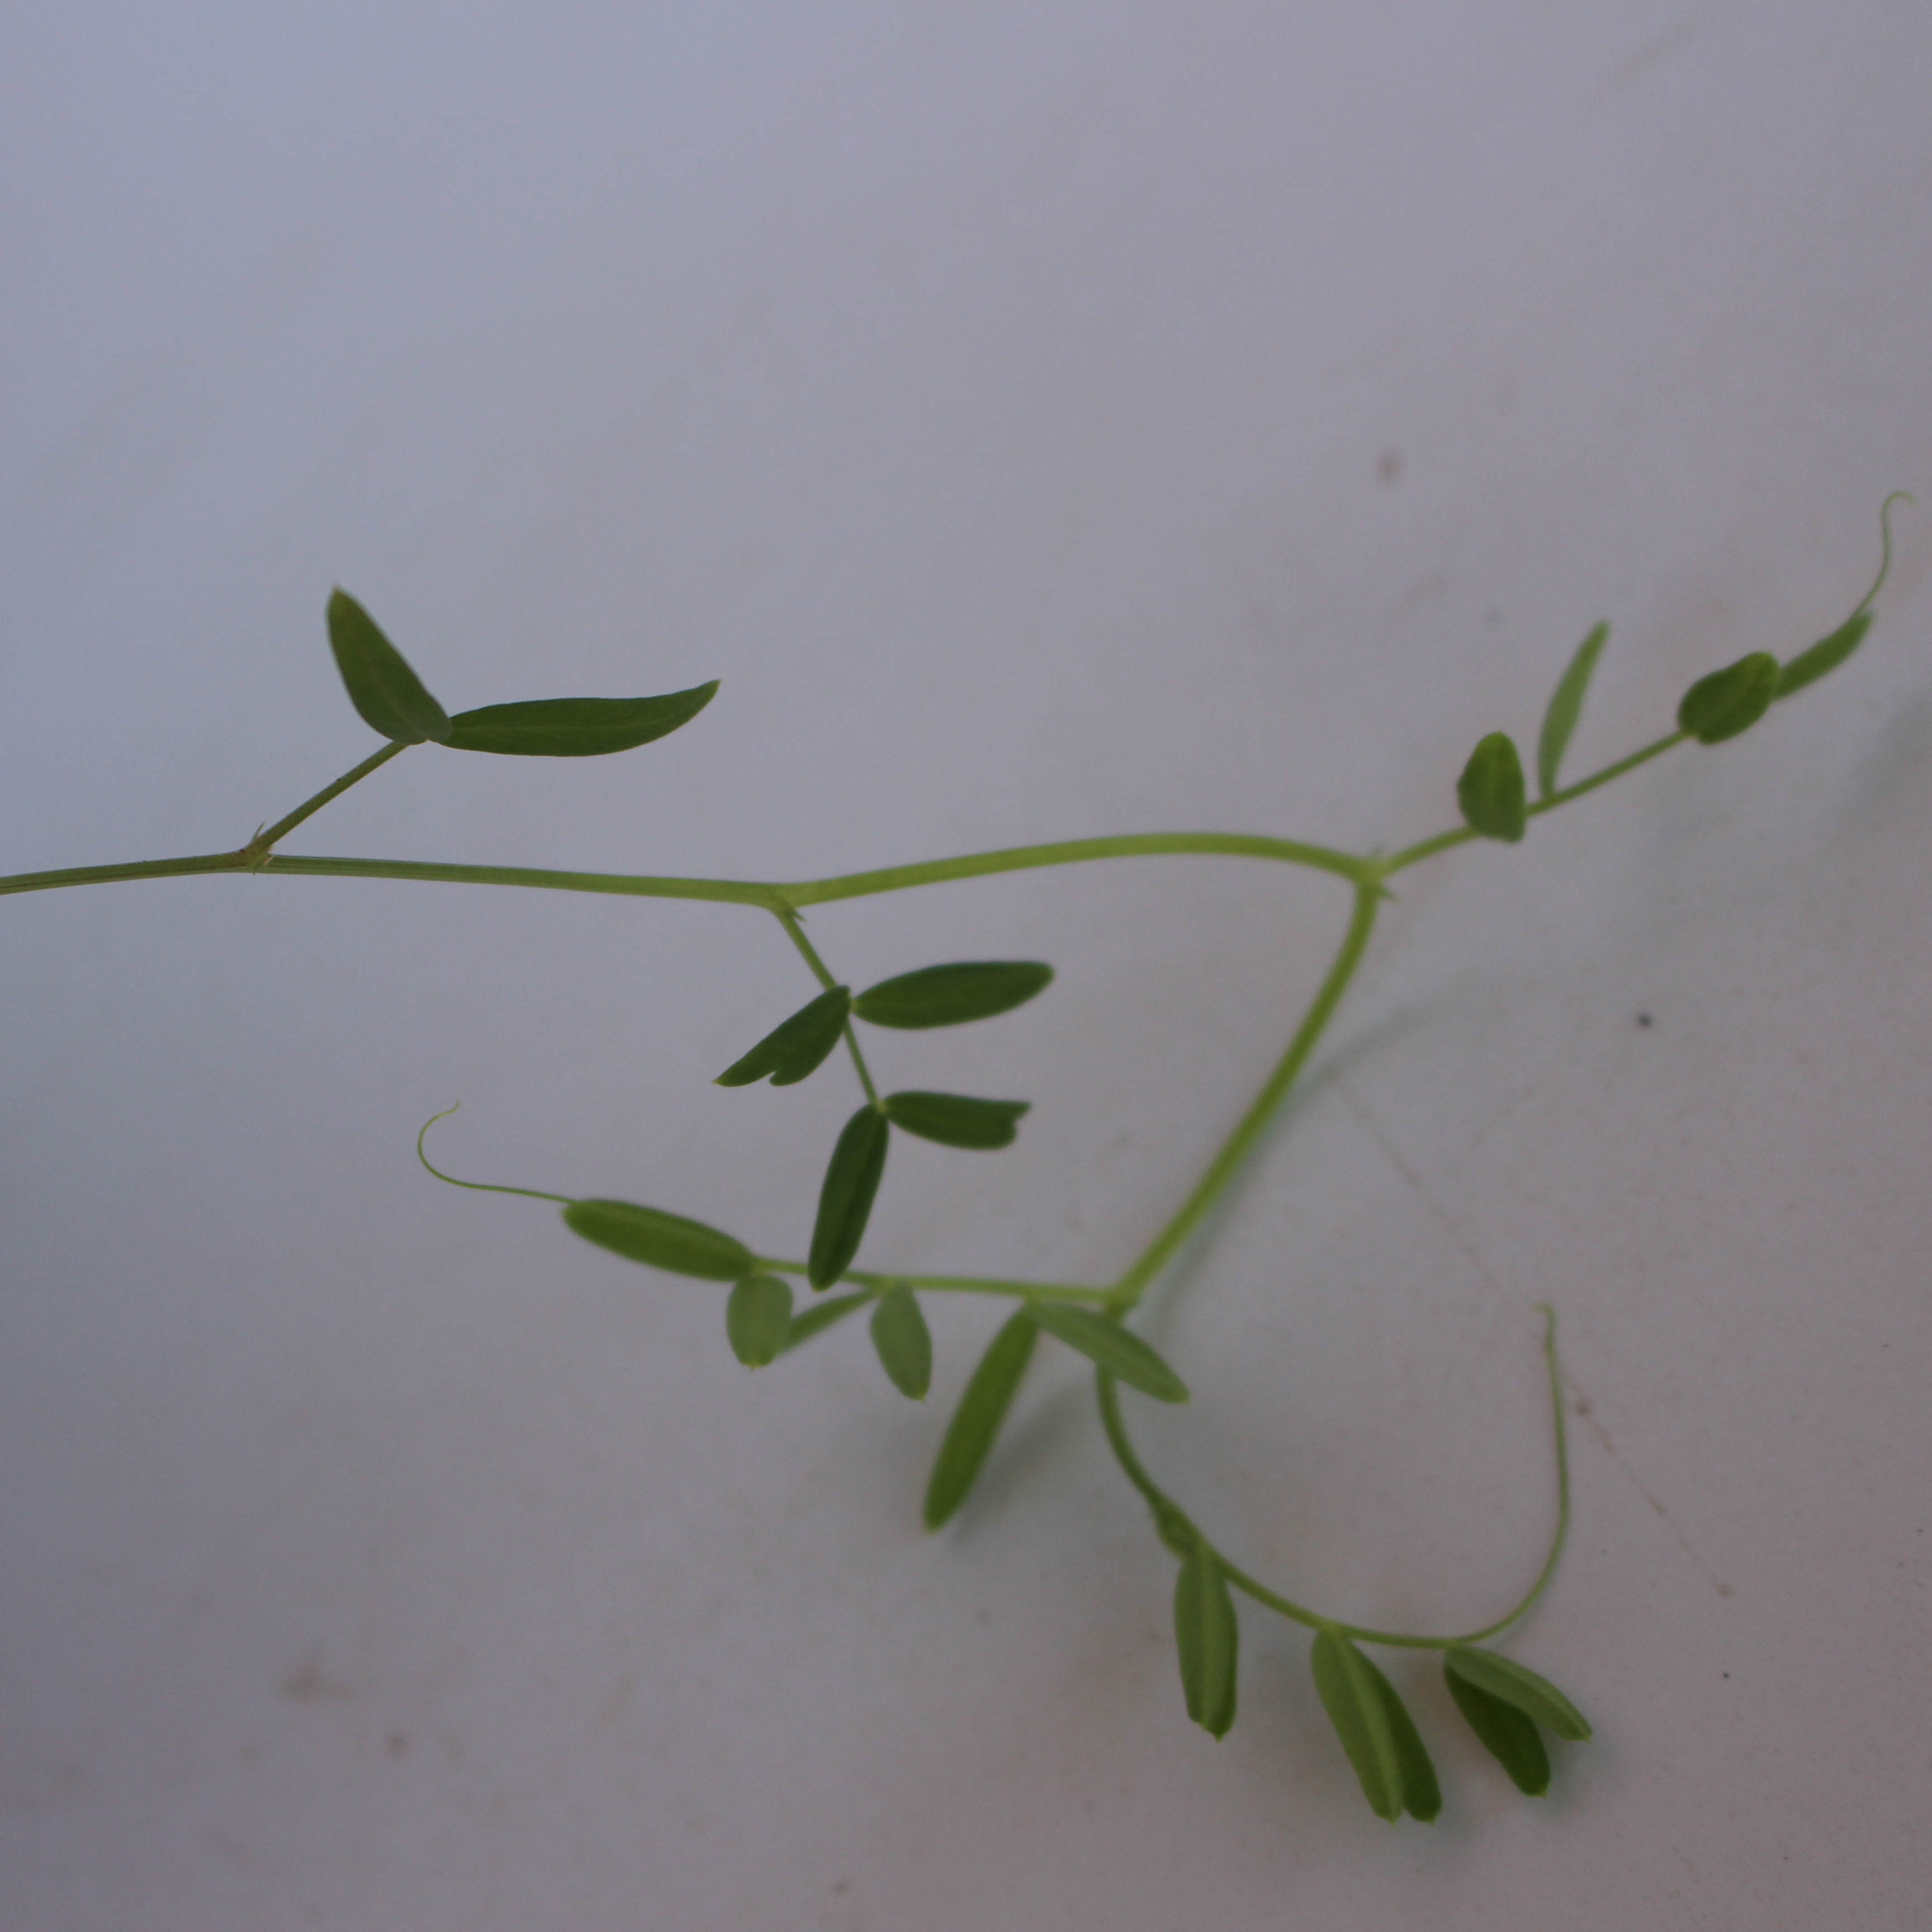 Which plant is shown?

Vicia sativa
